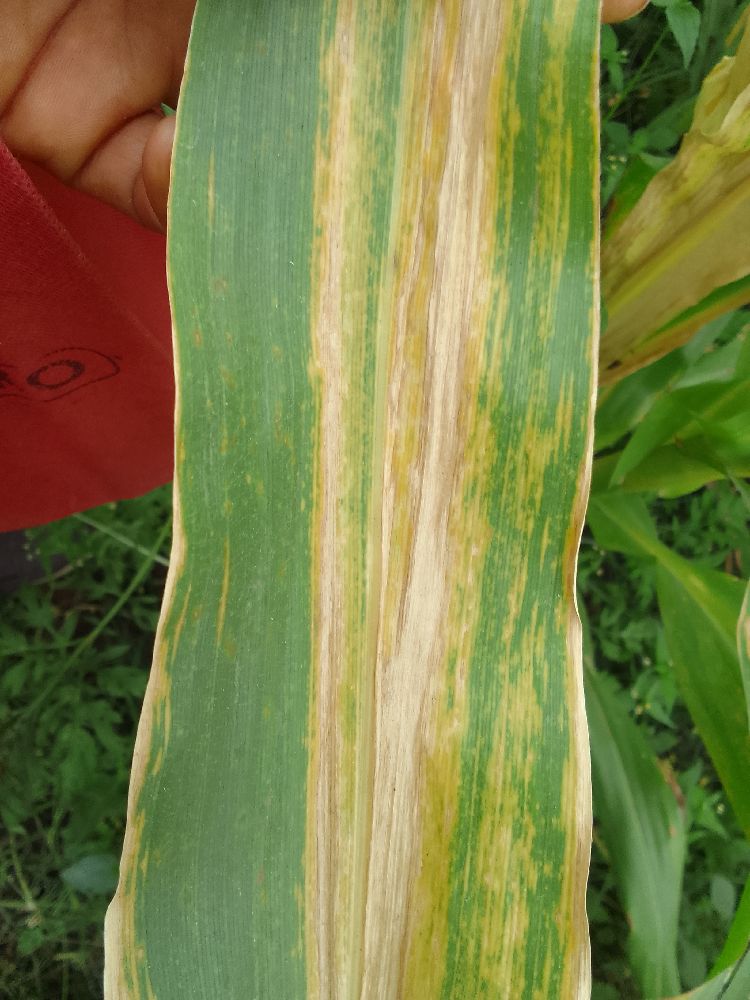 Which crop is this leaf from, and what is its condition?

maize, maize lethal necrosis
